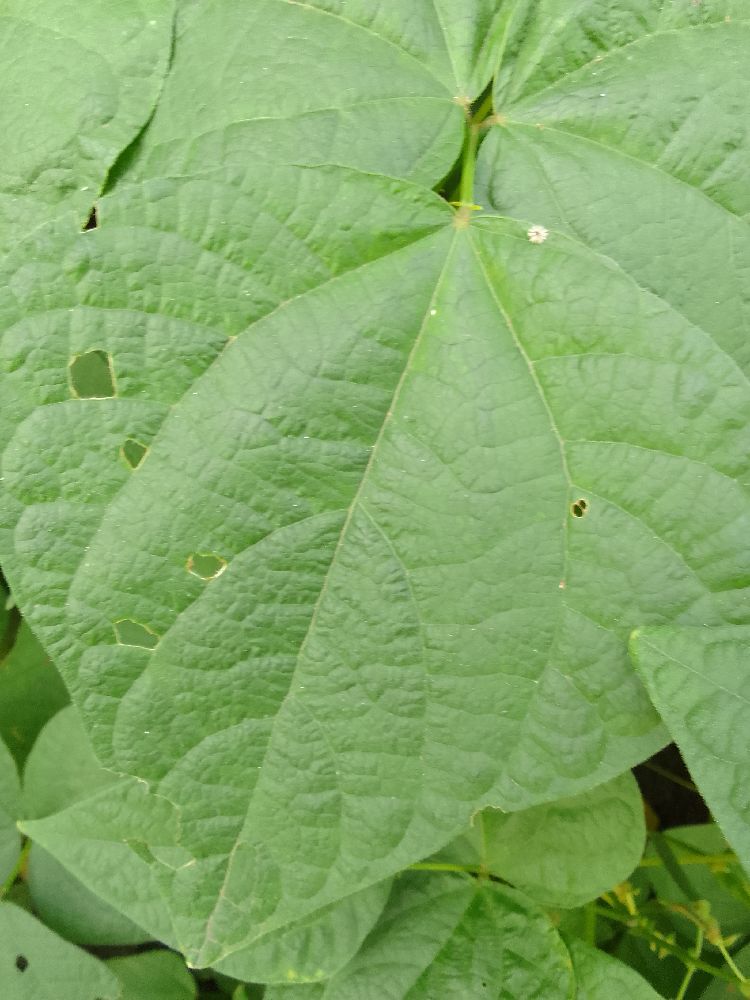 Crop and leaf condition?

common bean, healthy
